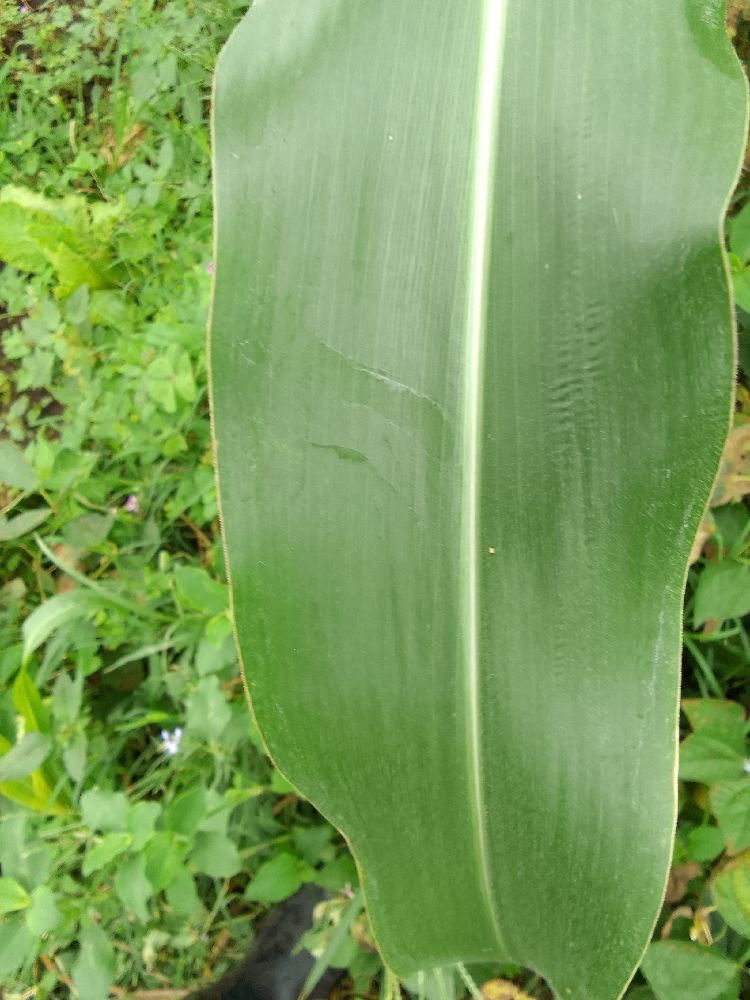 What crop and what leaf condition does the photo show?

maize, healthy
